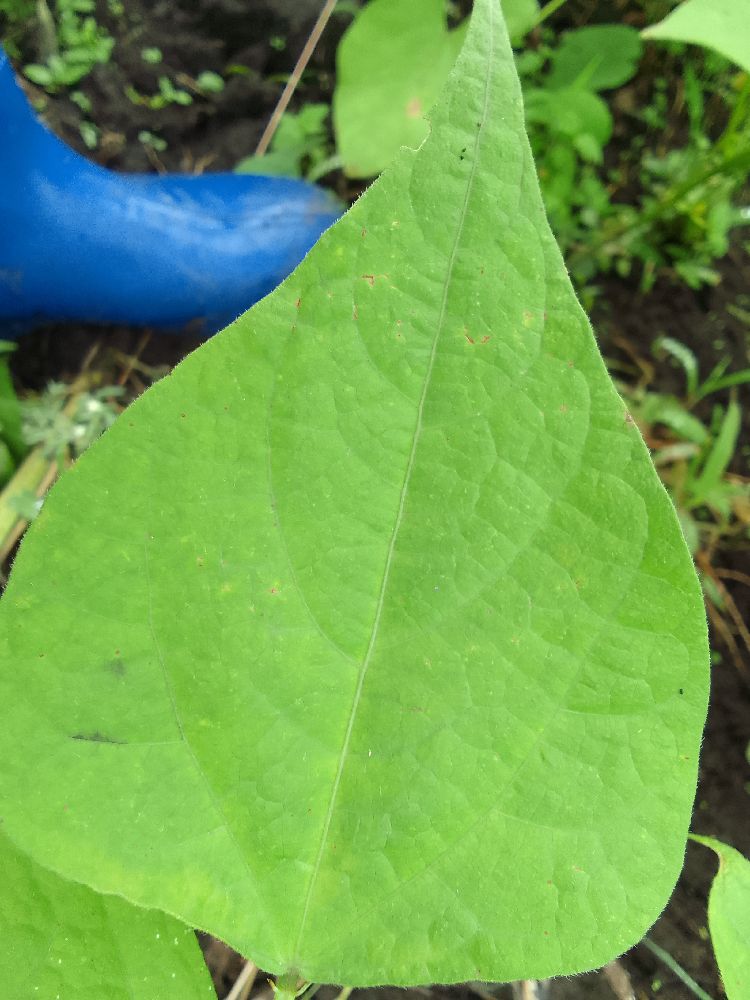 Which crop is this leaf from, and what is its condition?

common bean, healthy
